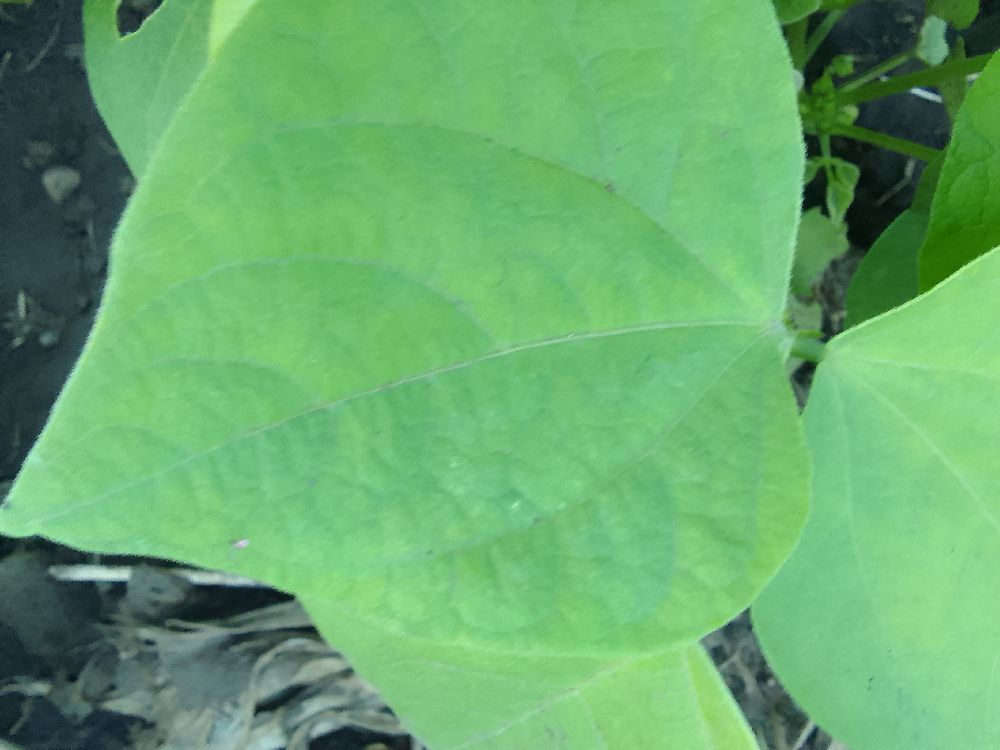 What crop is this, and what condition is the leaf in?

common bean, healthy
